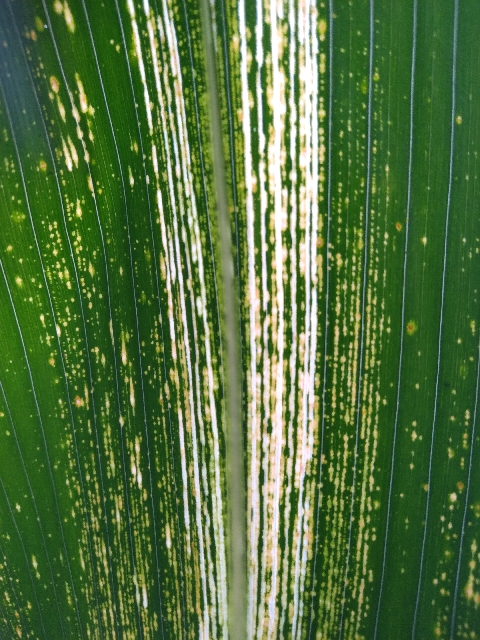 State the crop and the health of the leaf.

maize, maize streak virus
